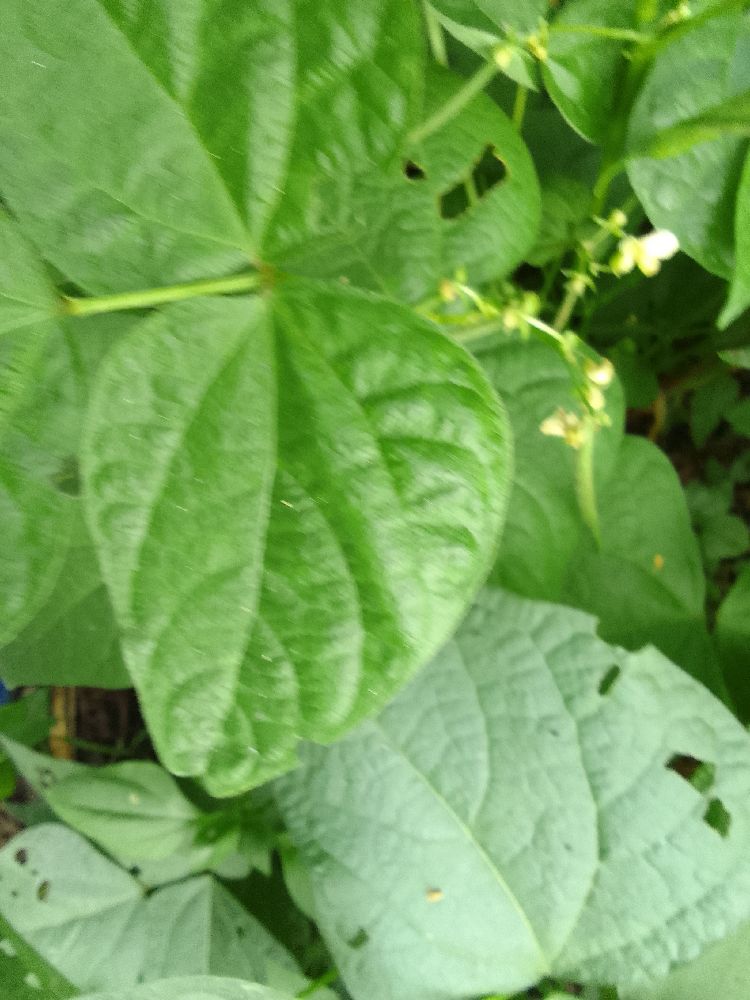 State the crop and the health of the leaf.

common bean, healthy
